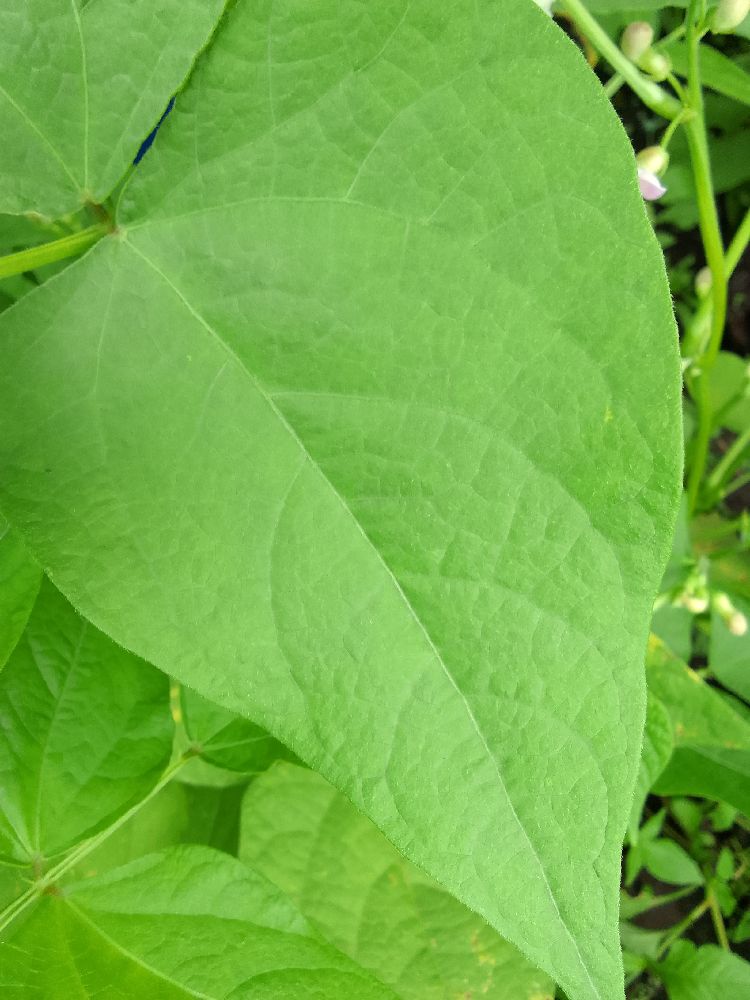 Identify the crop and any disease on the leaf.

common bean, healthy
